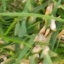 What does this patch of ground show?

grass
